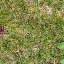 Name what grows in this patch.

grass
